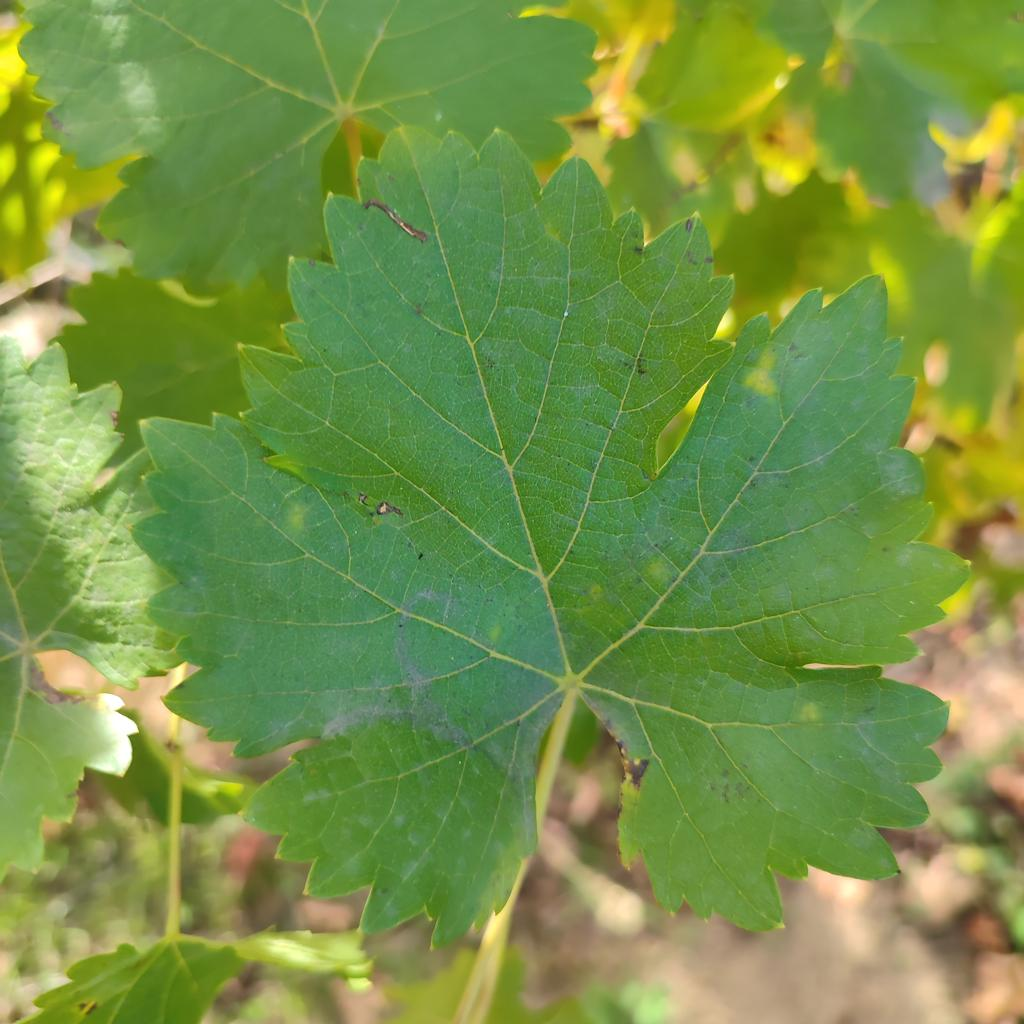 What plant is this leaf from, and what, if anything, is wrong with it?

grapevine, powdery mildew
